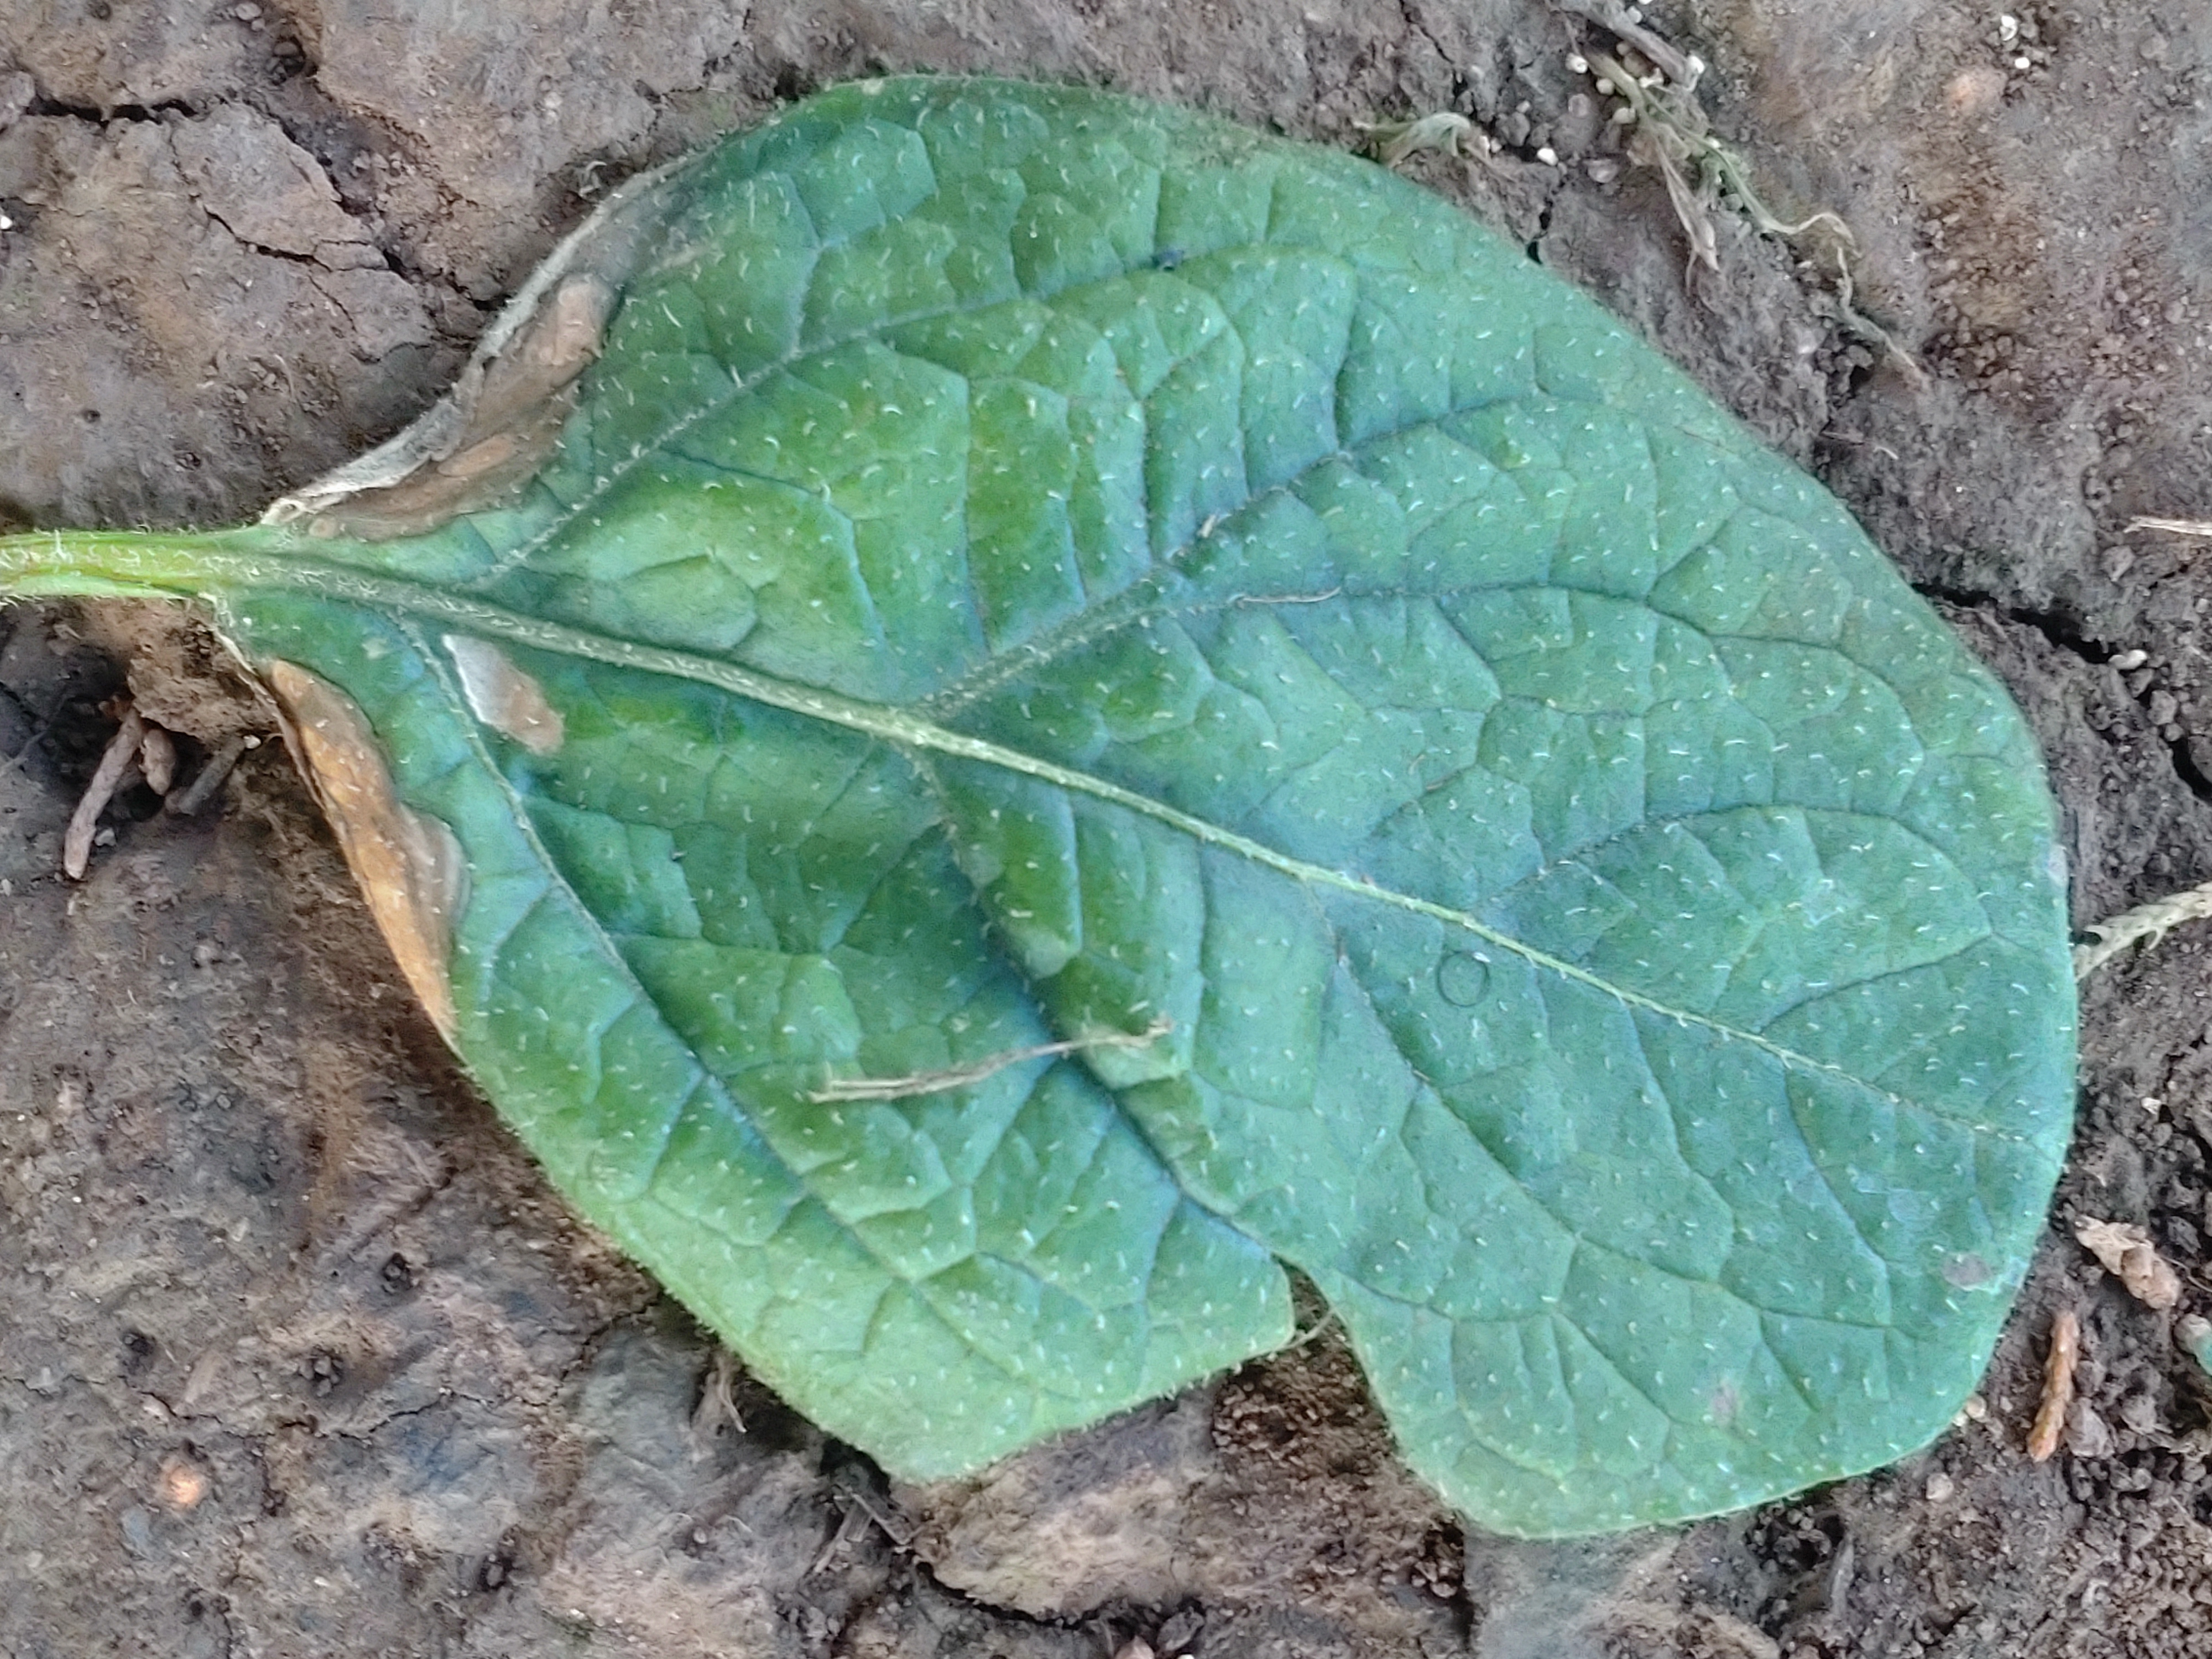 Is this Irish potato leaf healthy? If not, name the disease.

early blight
